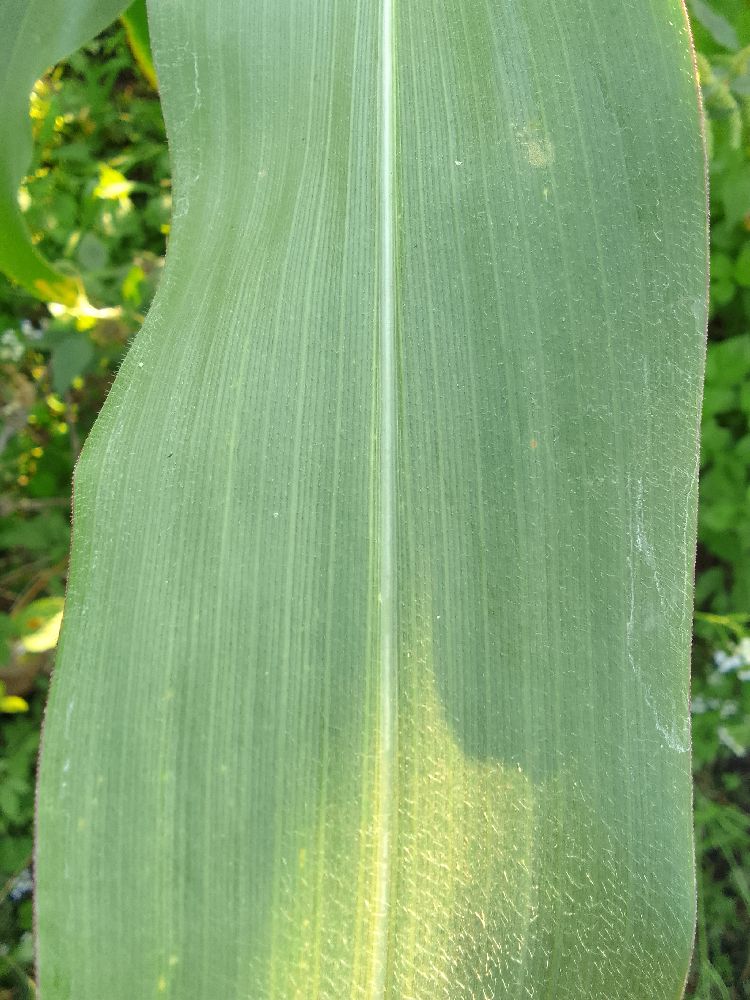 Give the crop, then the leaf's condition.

maize, healthy
